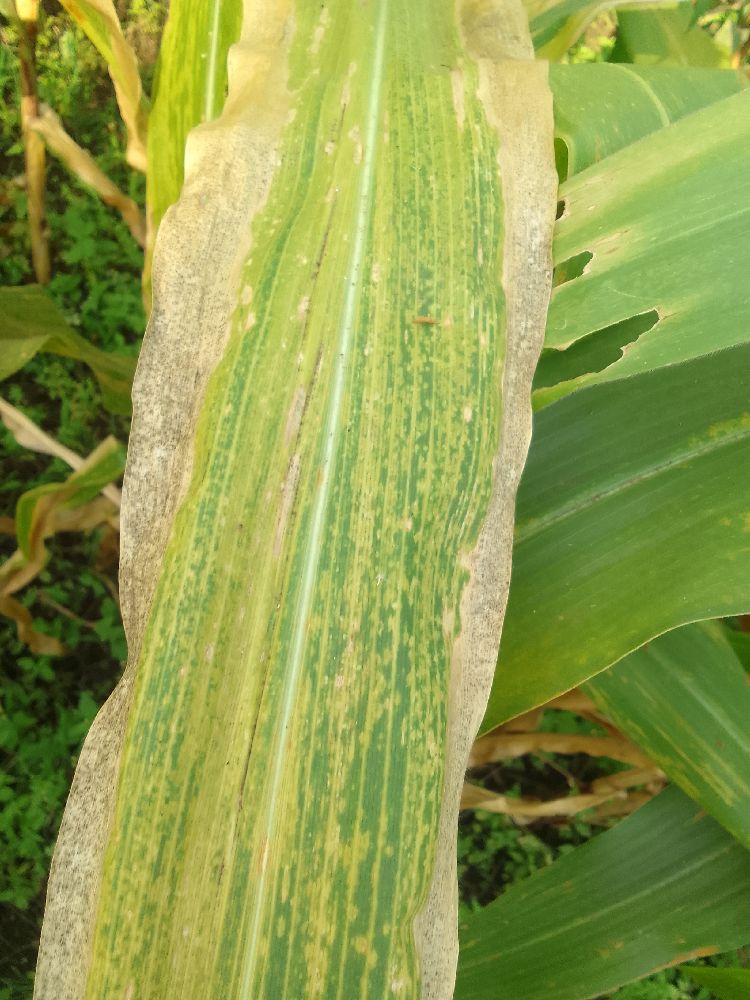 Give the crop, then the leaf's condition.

maize, maize lethal necrosis
